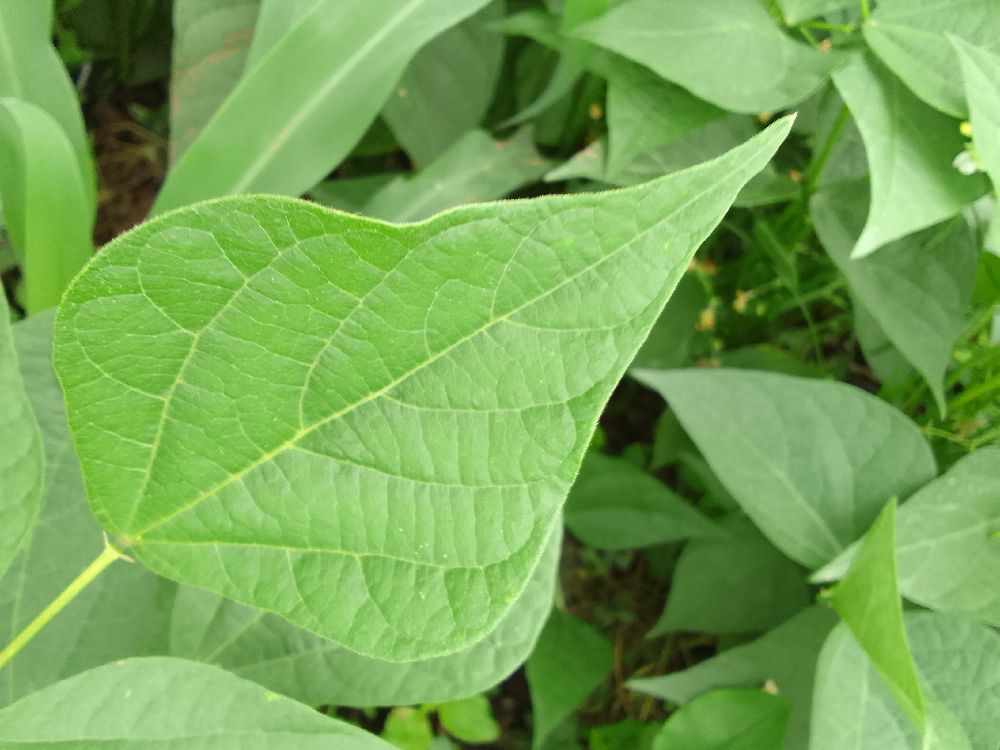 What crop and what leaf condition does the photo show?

common bean, healthy
